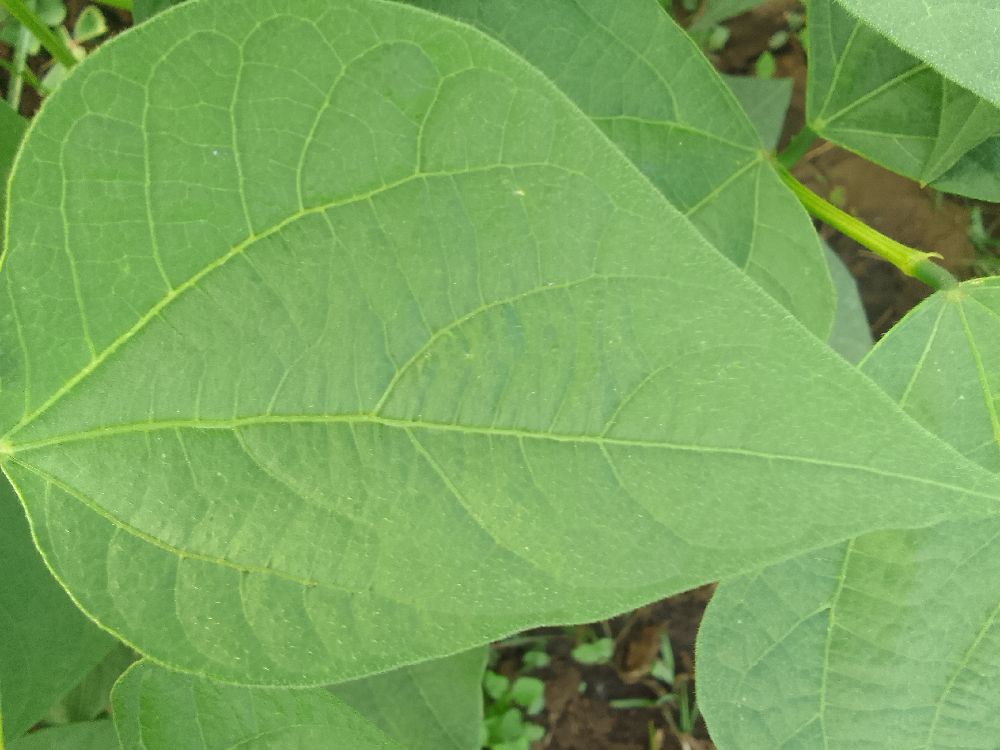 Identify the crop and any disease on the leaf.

common bean, healthy
